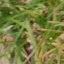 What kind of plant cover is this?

grass
